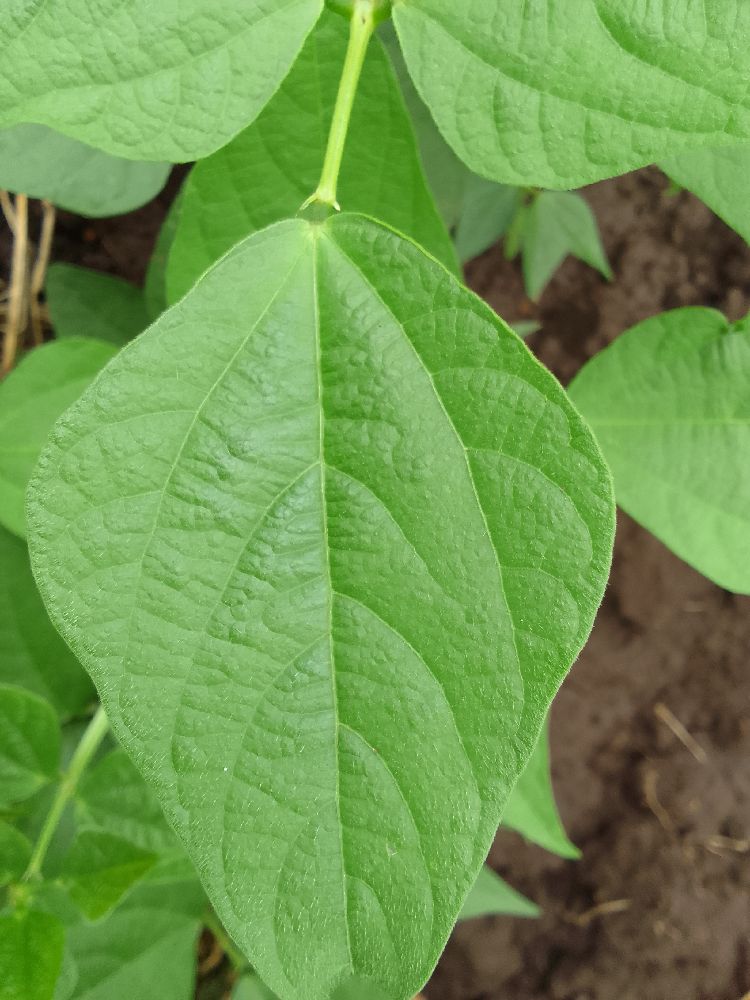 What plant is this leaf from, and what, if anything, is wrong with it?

common bean, healthy
